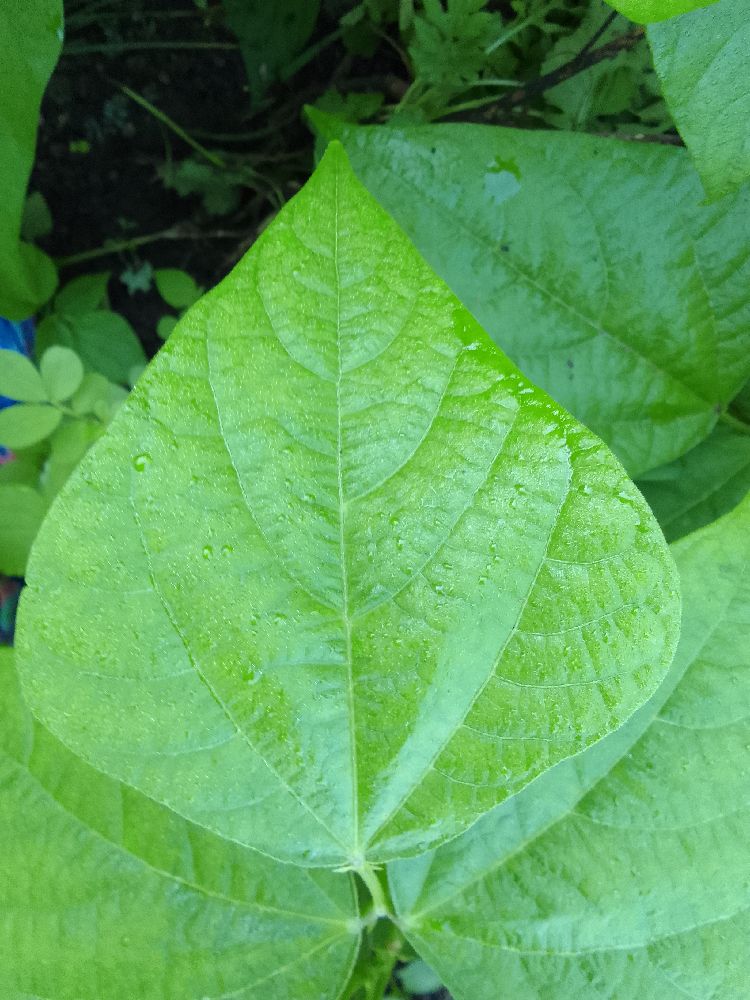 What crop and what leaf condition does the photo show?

common bean, healthy
